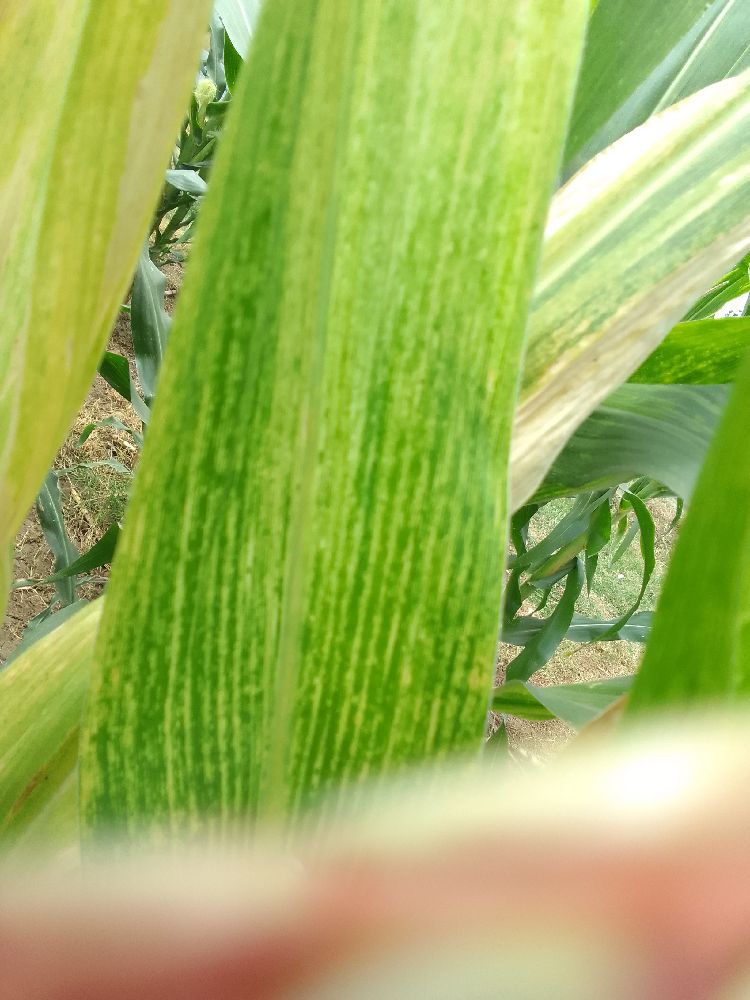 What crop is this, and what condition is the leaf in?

maize, maize lethal necrosis
